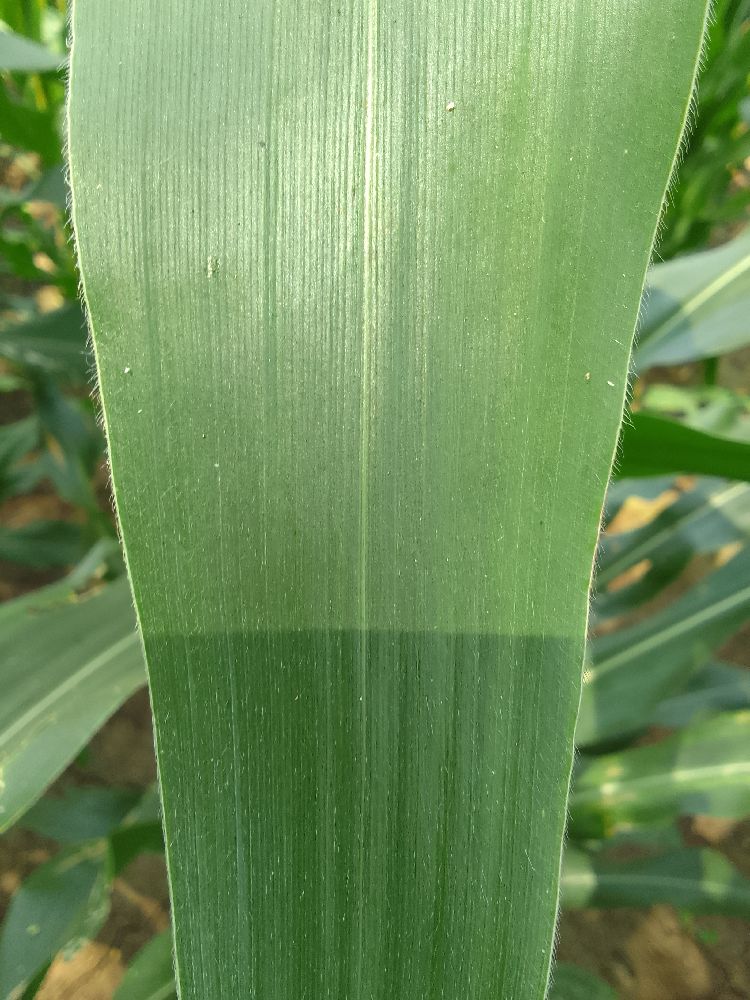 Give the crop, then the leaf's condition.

maize, healthy
